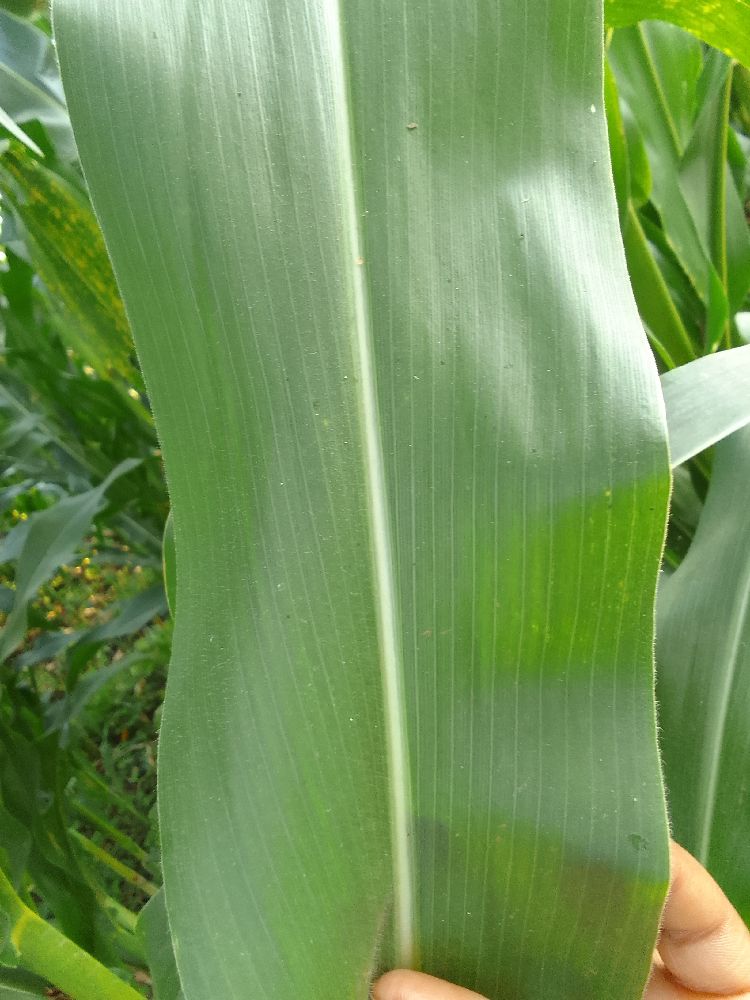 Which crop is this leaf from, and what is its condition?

maize, healthy
